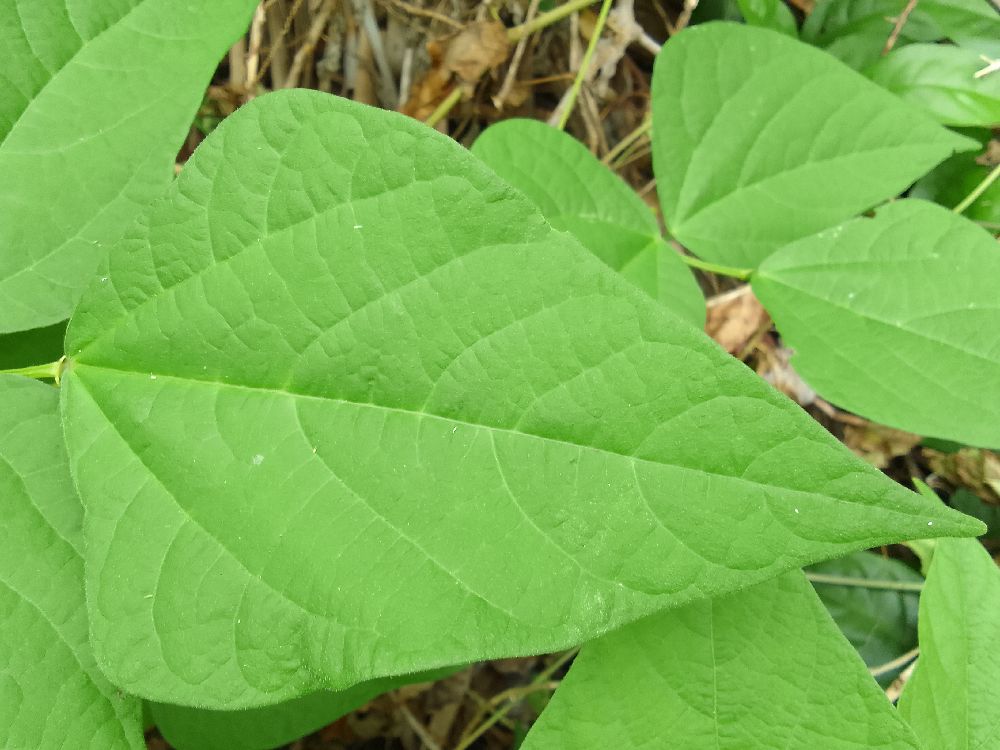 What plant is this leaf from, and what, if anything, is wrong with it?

common bean, healthy
